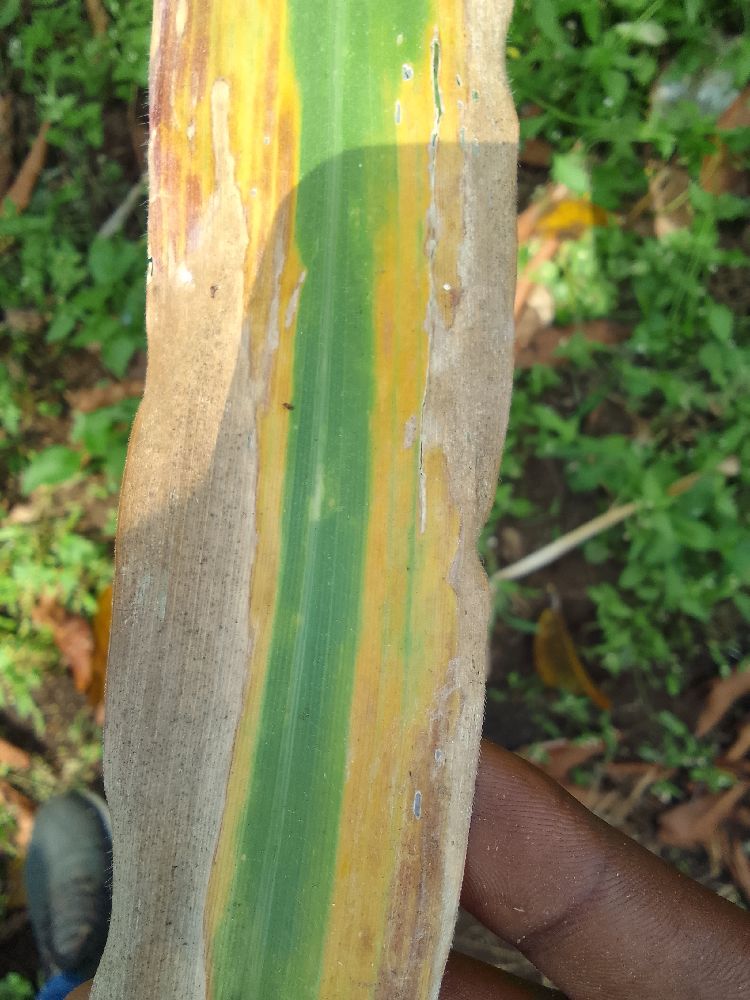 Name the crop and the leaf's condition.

maize, maize lethal necrosis
